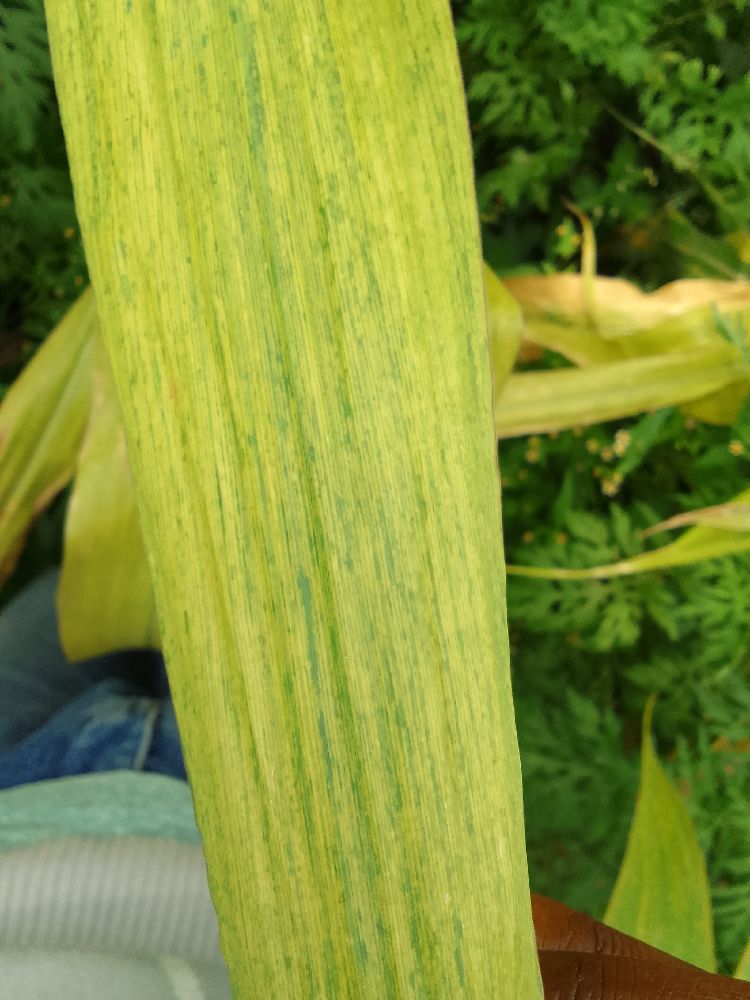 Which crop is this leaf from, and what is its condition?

maize, maize lethal necrosis
